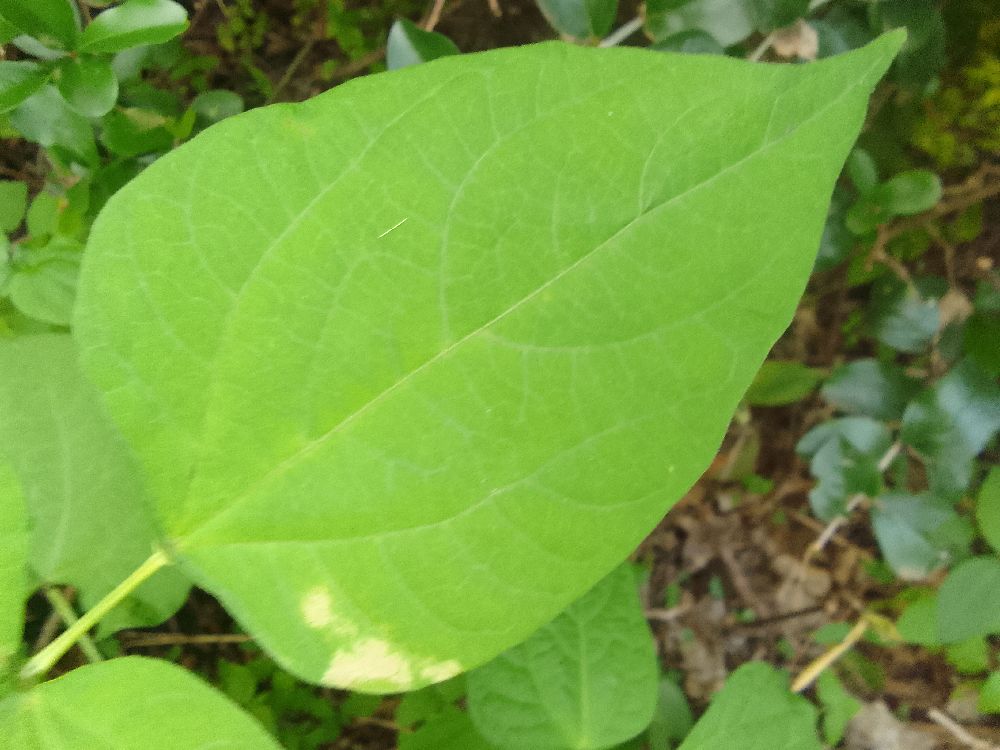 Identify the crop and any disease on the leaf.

common bean, healthy
